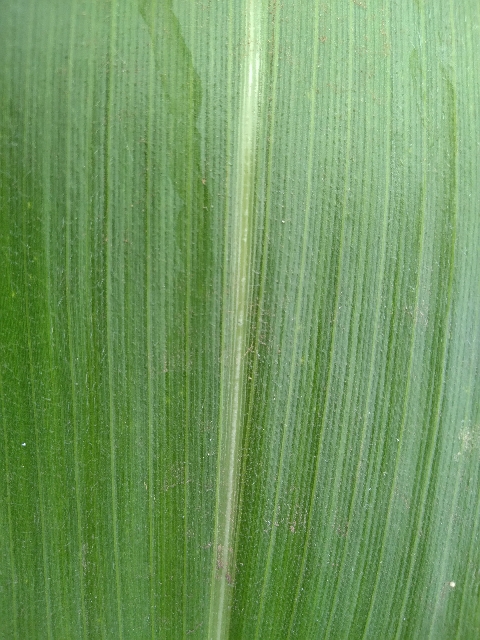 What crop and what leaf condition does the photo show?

maize, healthy
